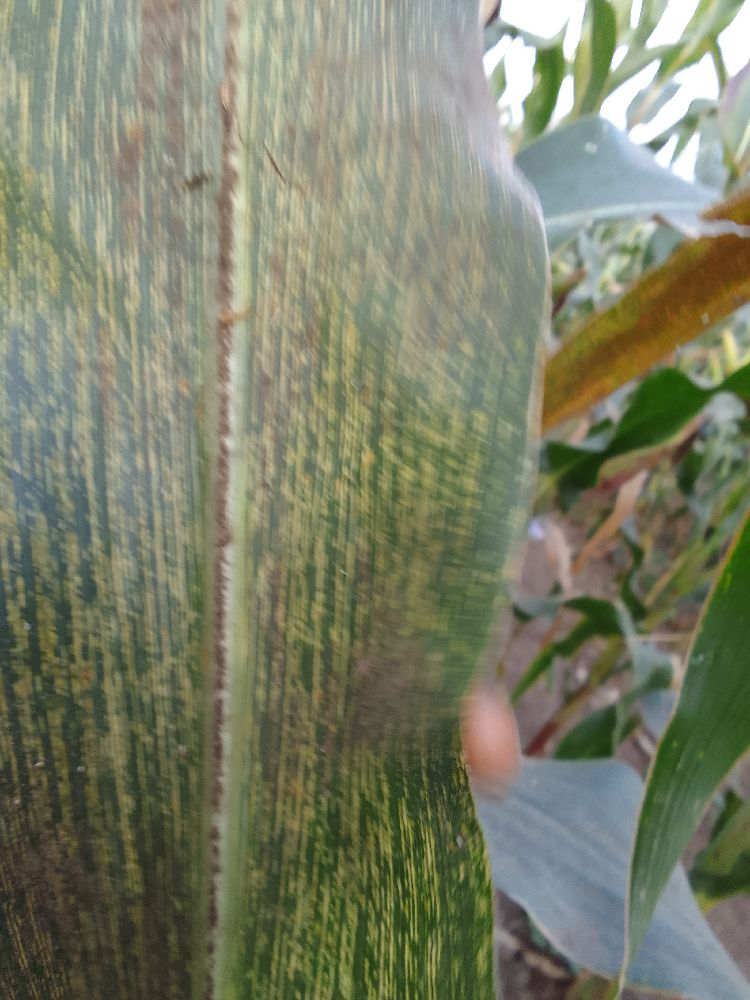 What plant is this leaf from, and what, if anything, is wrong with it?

maize, maize streak virus
